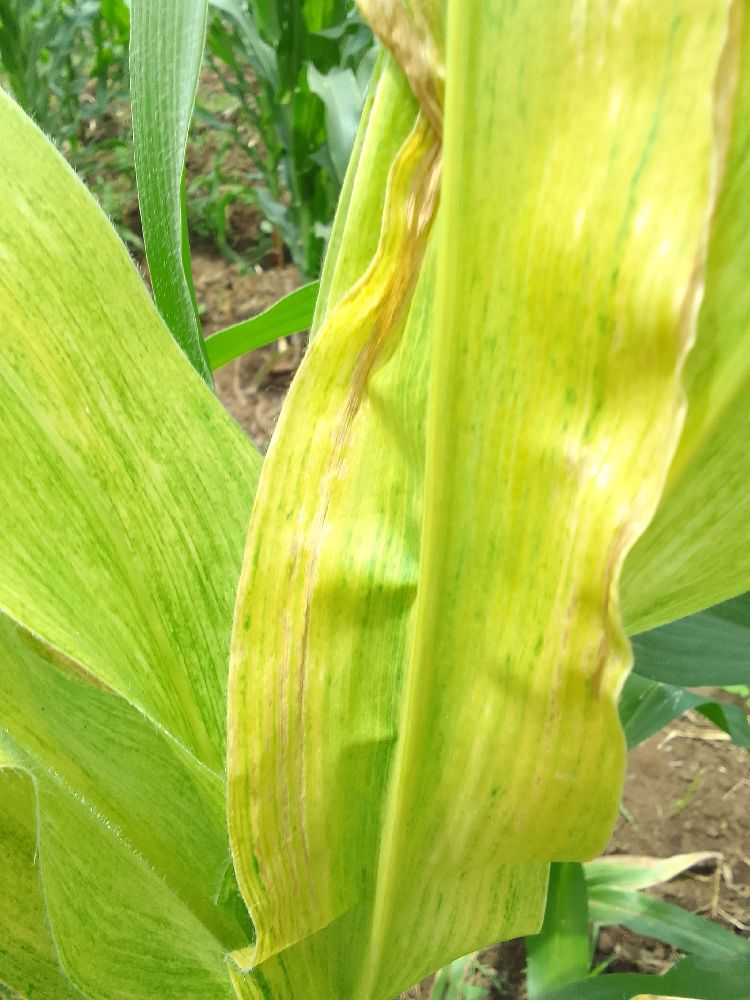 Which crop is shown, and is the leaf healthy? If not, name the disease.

maize, maize lethal necrosis
